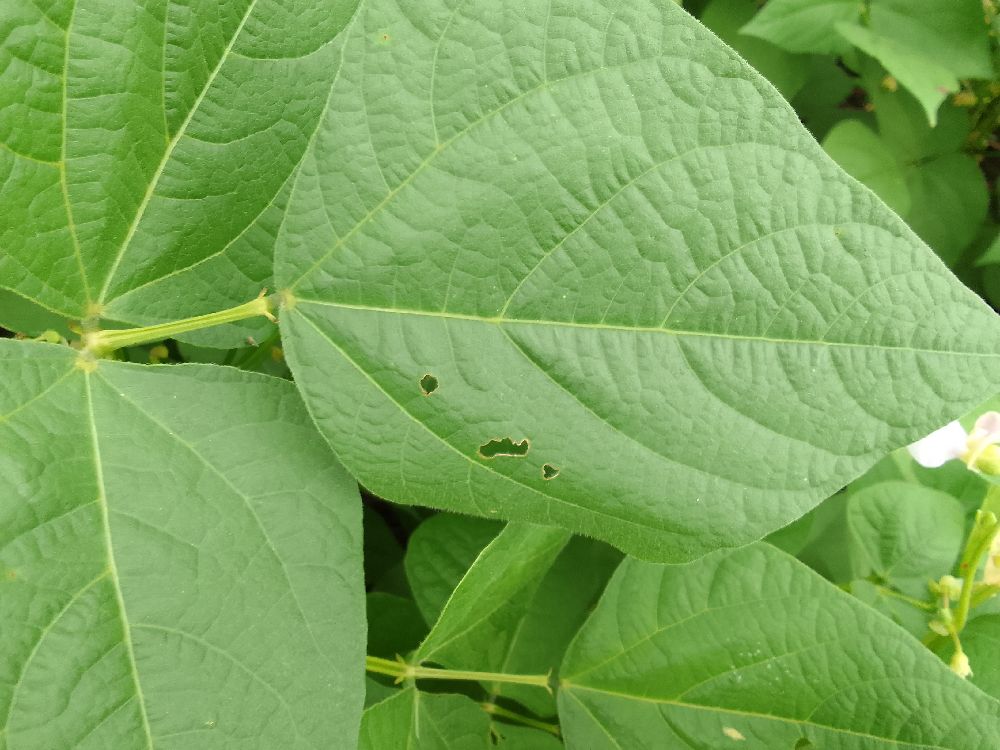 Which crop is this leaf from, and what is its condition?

common bean, healthy
